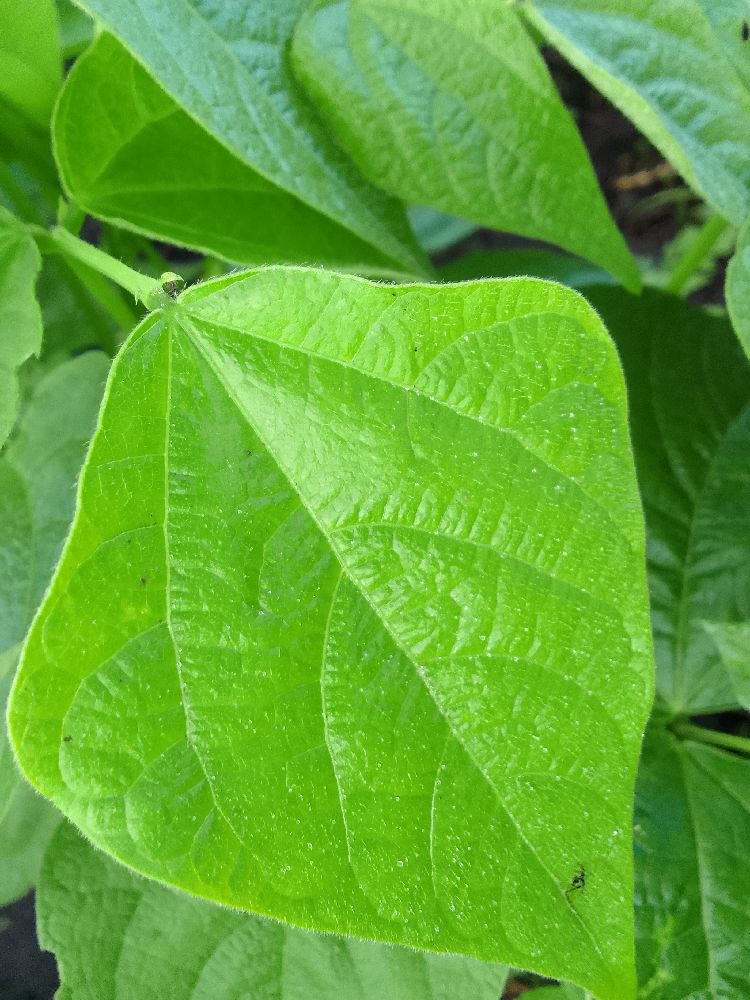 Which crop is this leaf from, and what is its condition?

common bean, healthy
